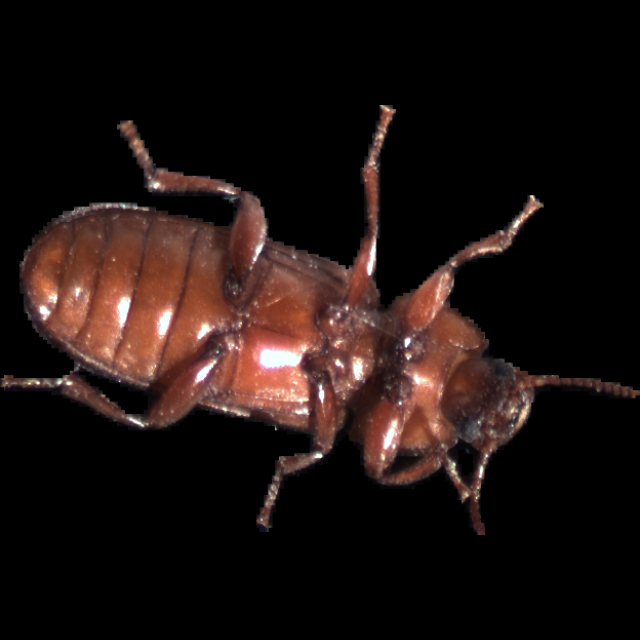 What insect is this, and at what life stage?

mealworm beetle
